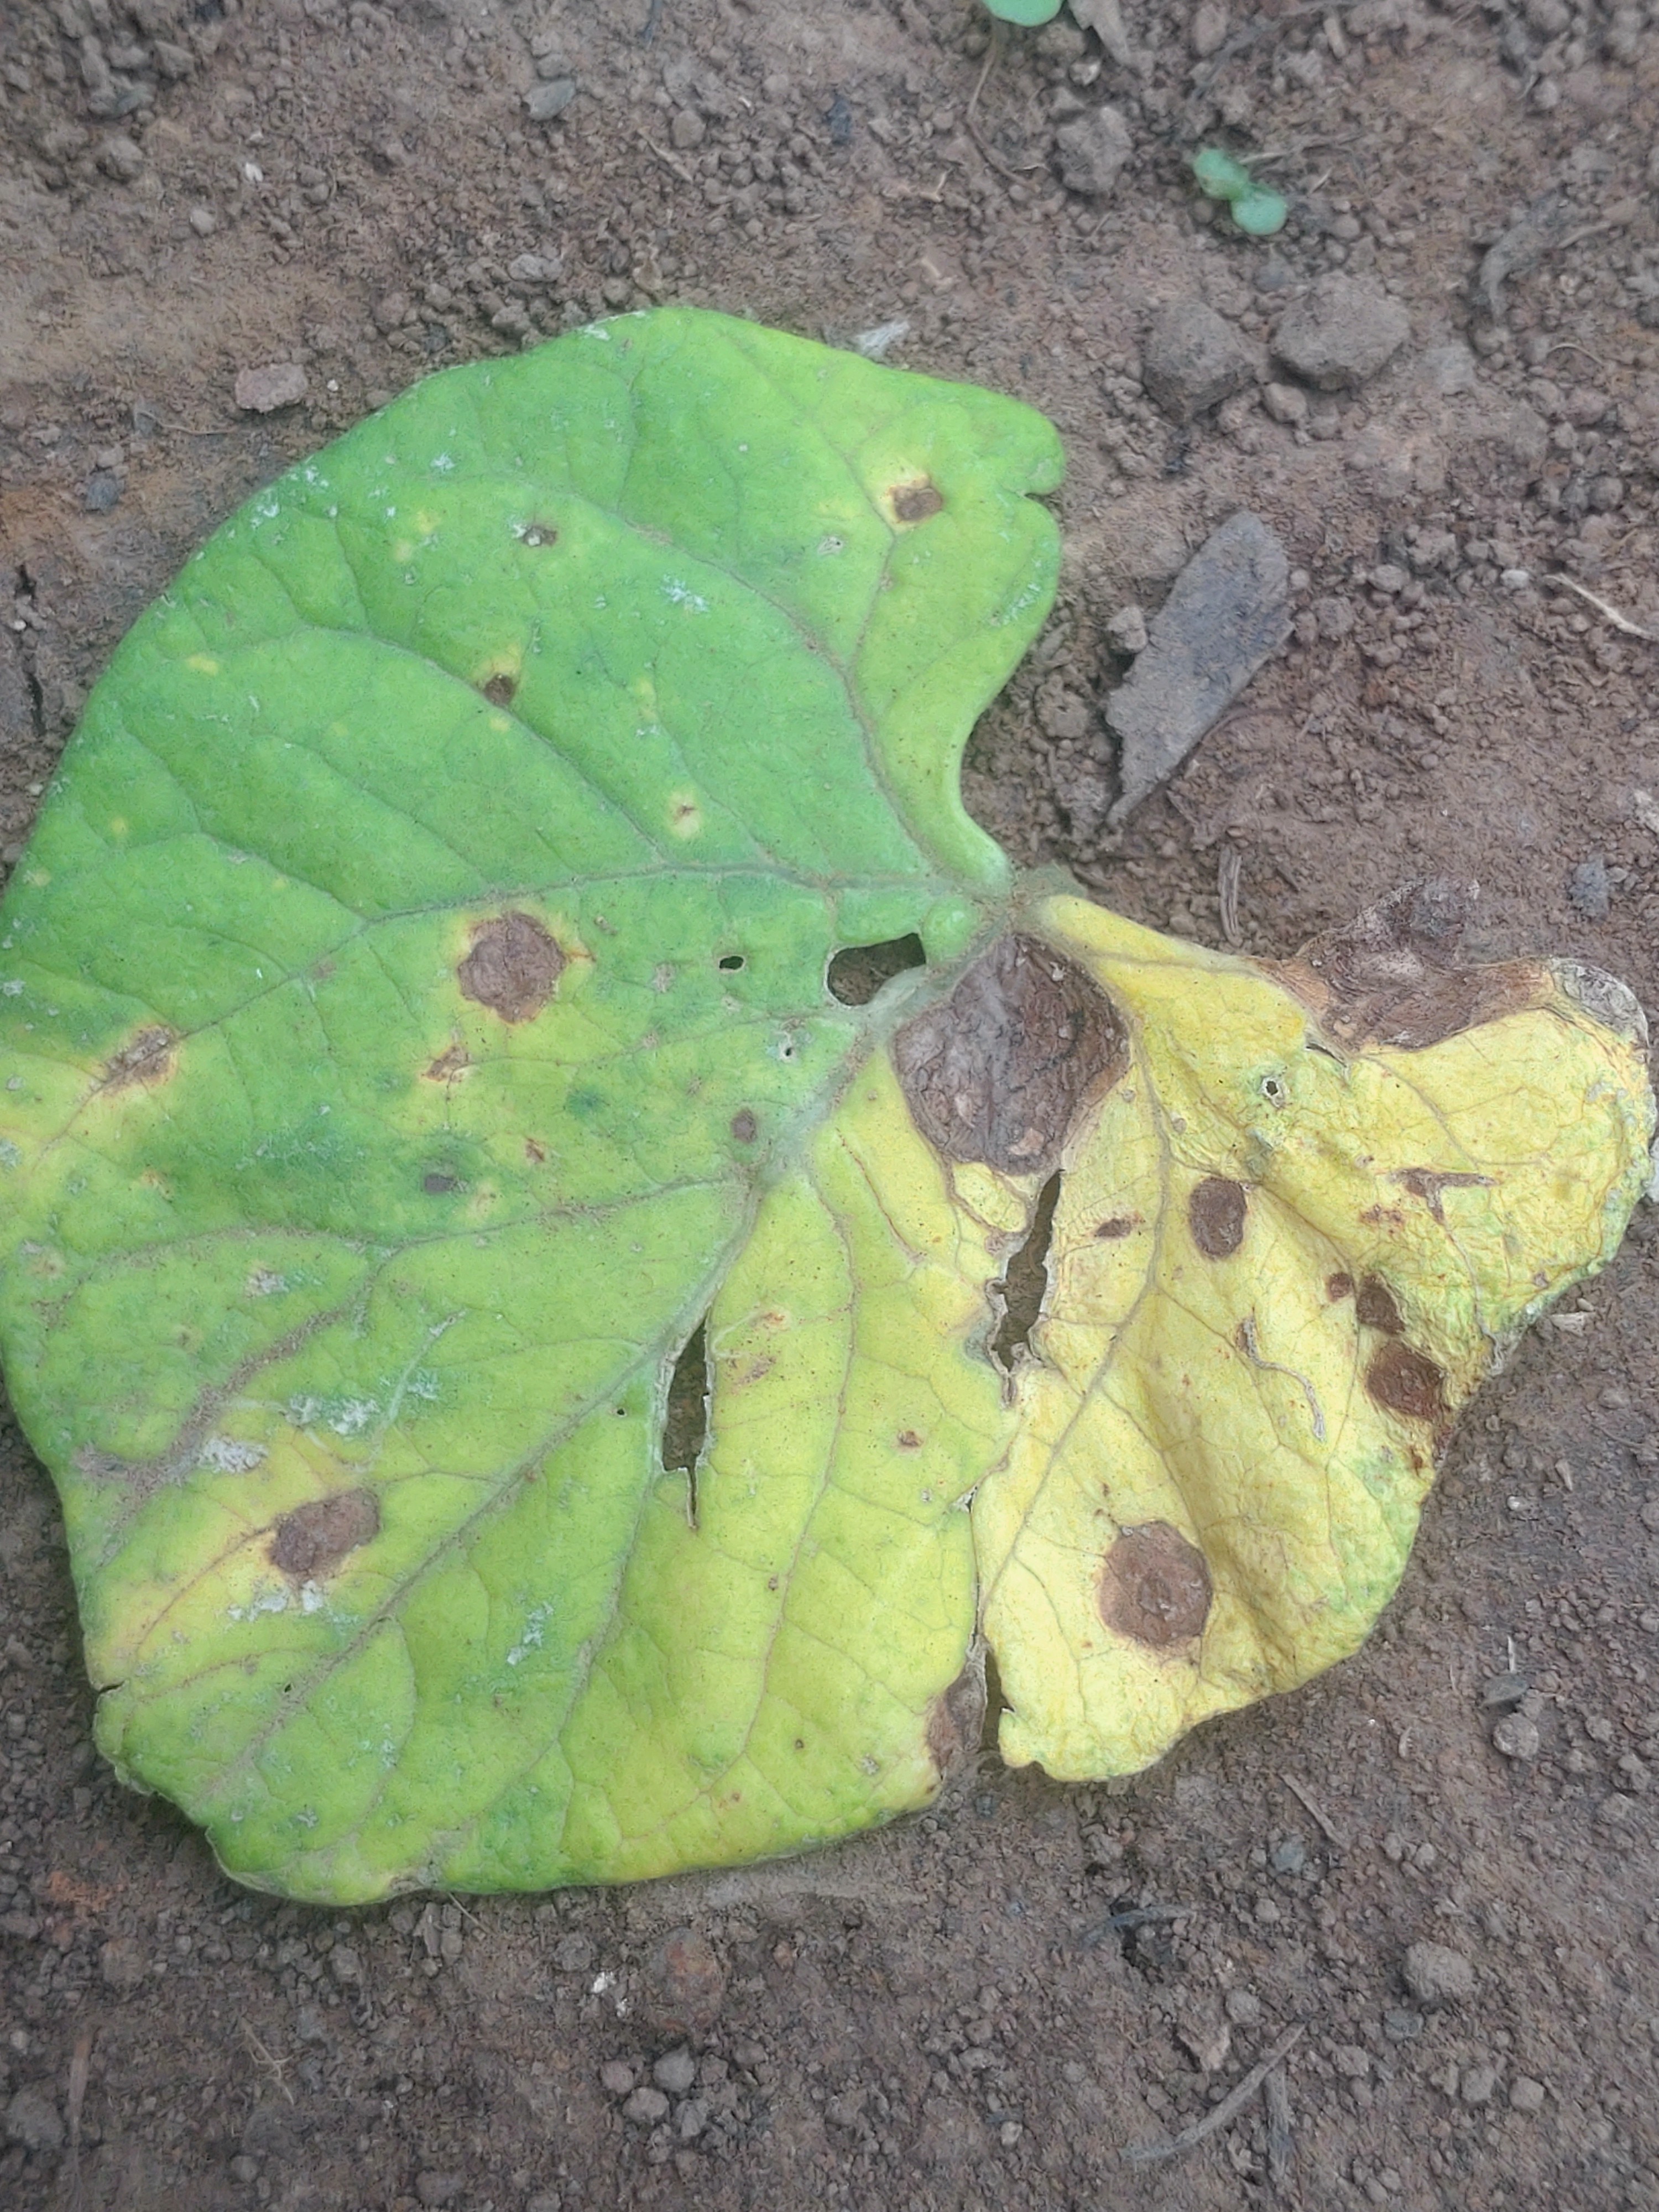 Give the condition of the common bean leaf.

anthracnose
